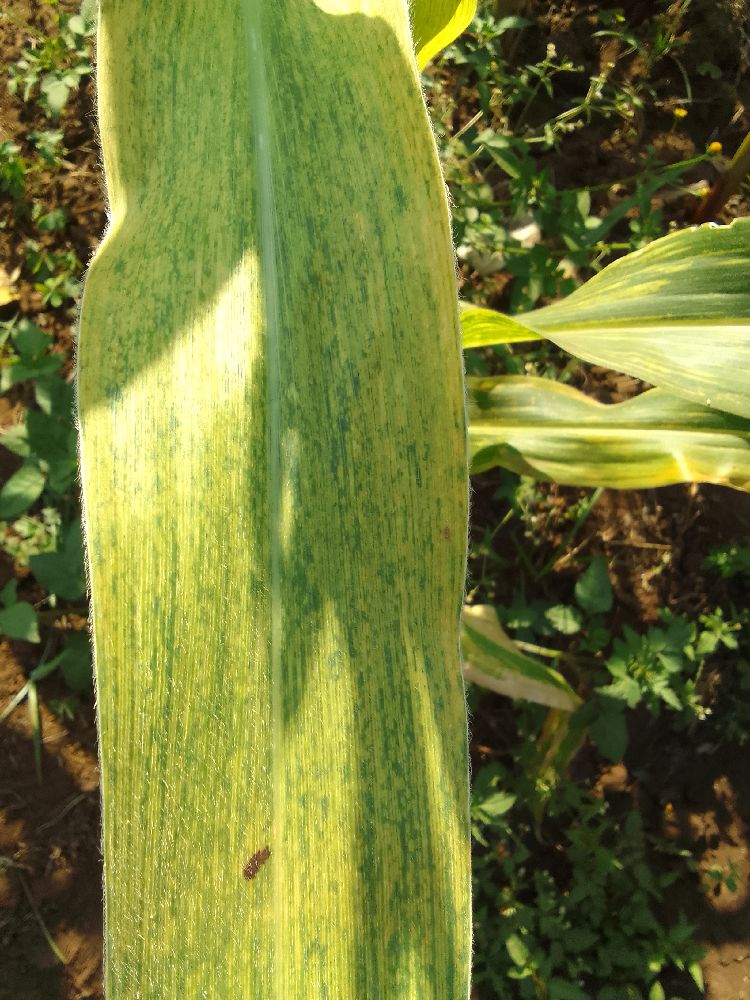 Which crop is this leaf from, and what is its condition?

maize, maize lethal necrosis
